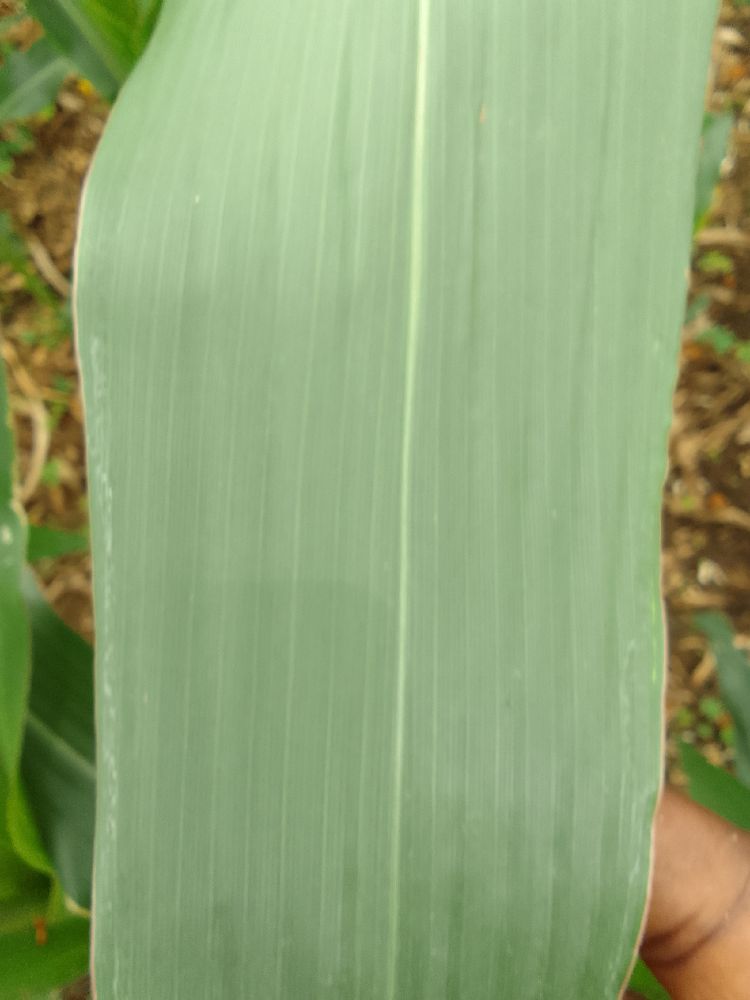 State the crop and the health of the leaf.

maize, healthy
